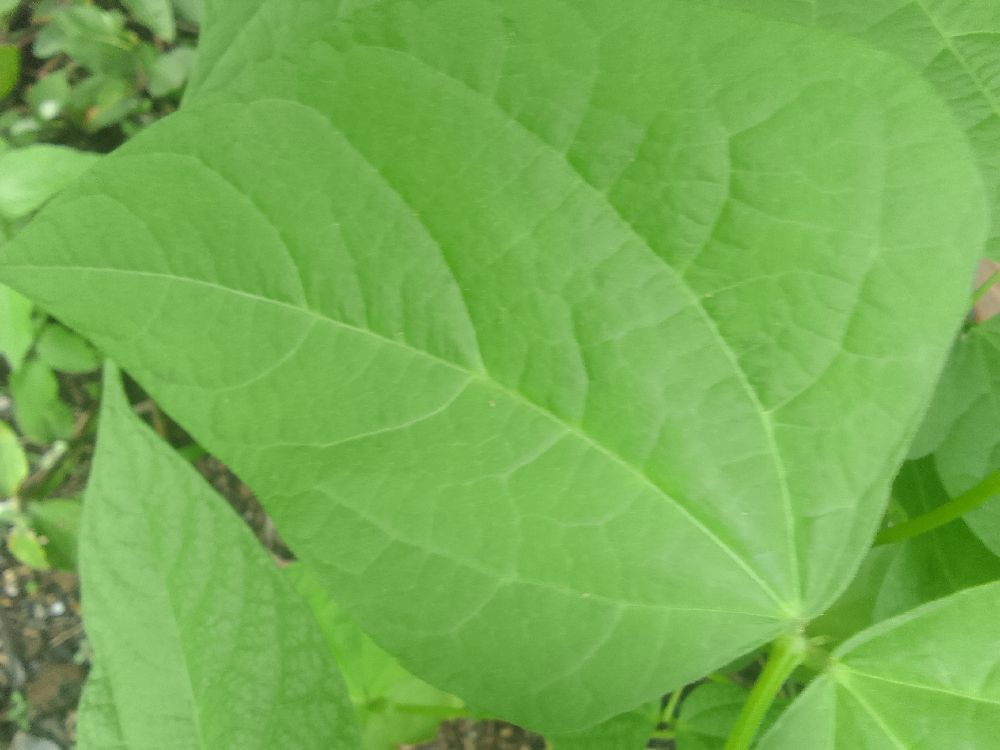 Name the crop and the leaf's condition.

common bean, healthy
